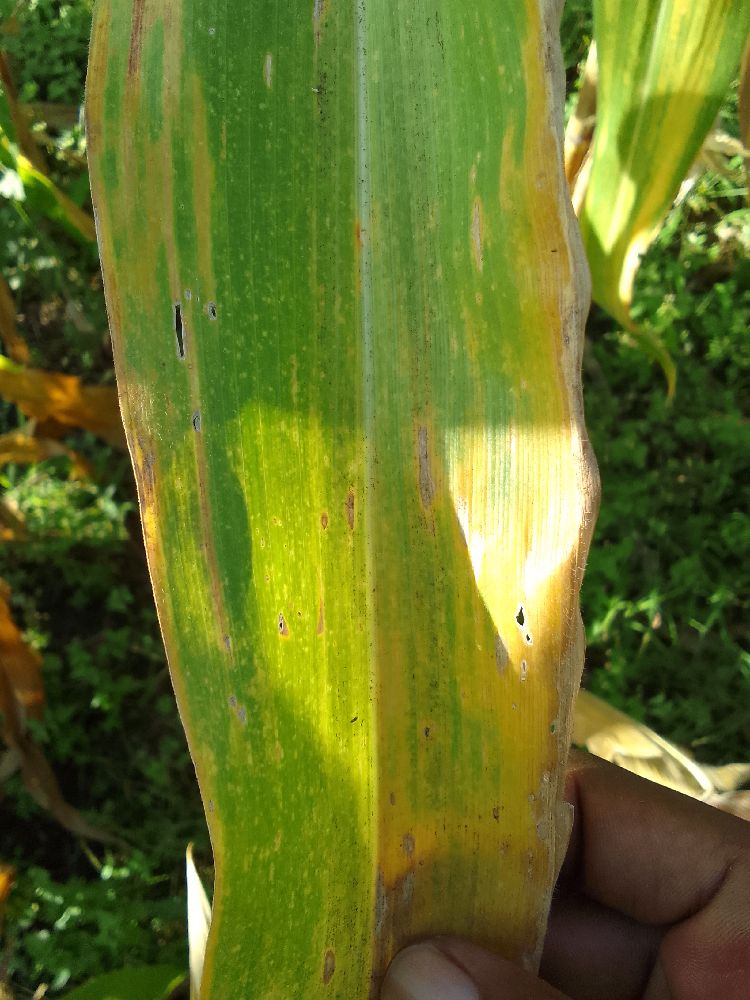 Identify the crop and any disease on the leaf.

maize, maize lethal necrosis
